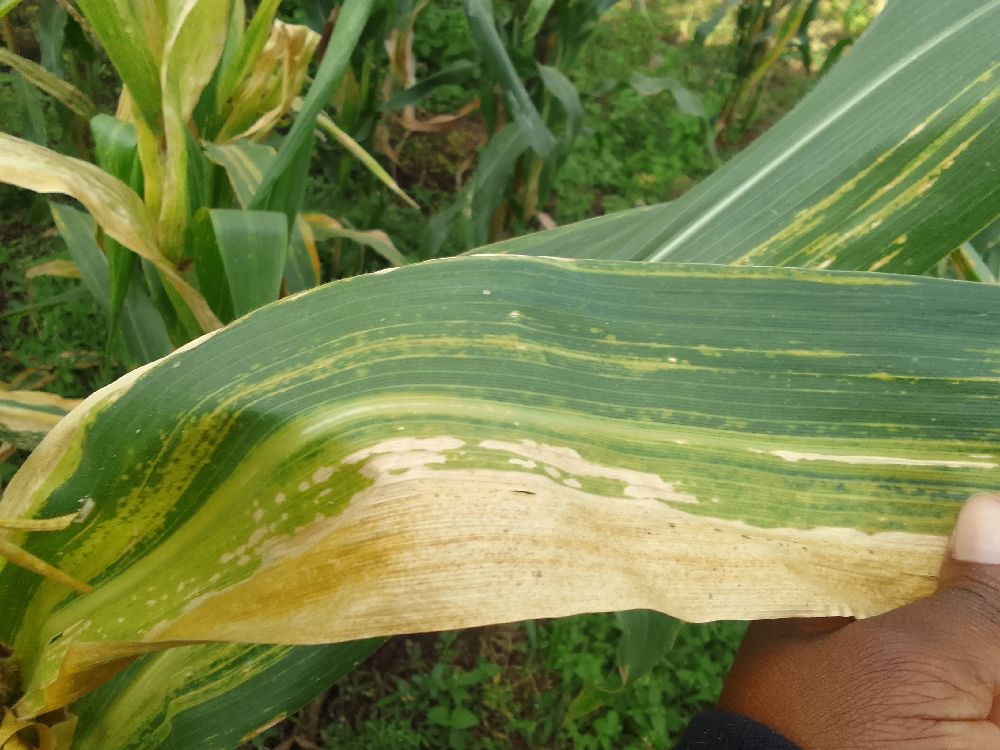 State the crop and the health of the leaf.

maize, maize lethal necrosis
